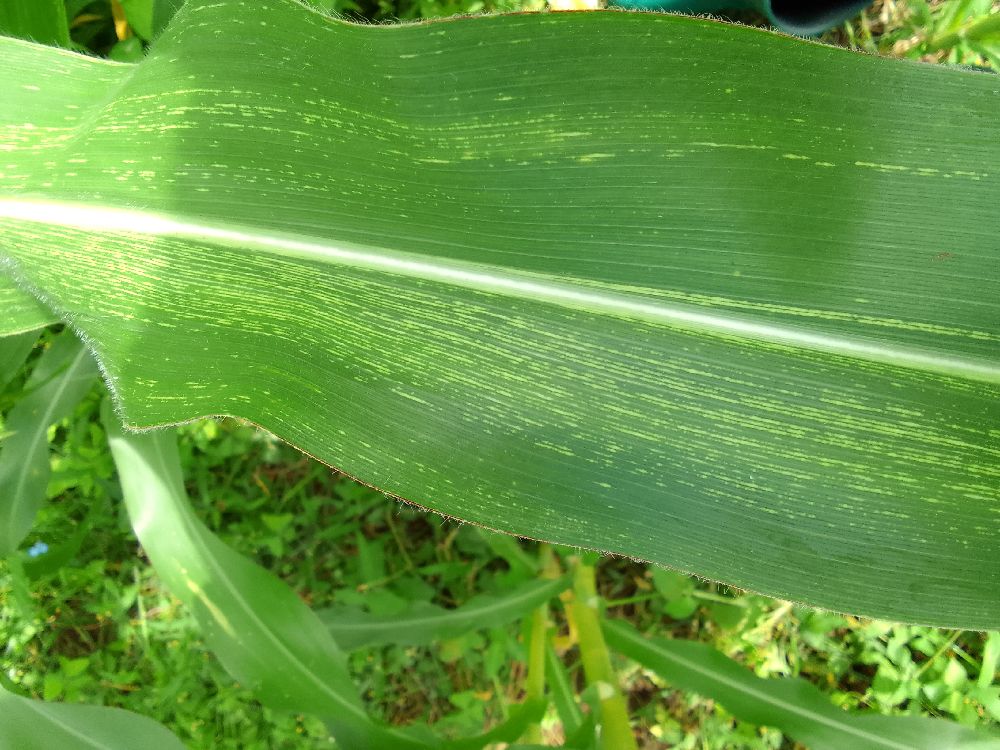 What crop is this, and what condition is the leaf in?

maize, maize streak virus
